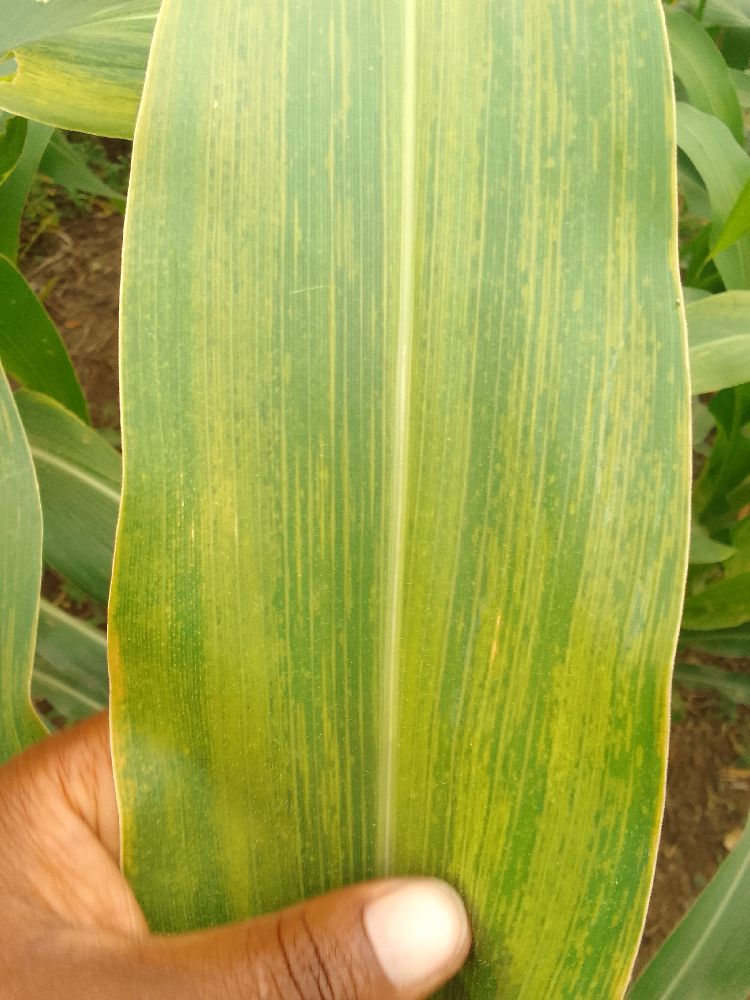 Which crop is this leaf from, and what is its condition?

maize, maize lethal necrosis
